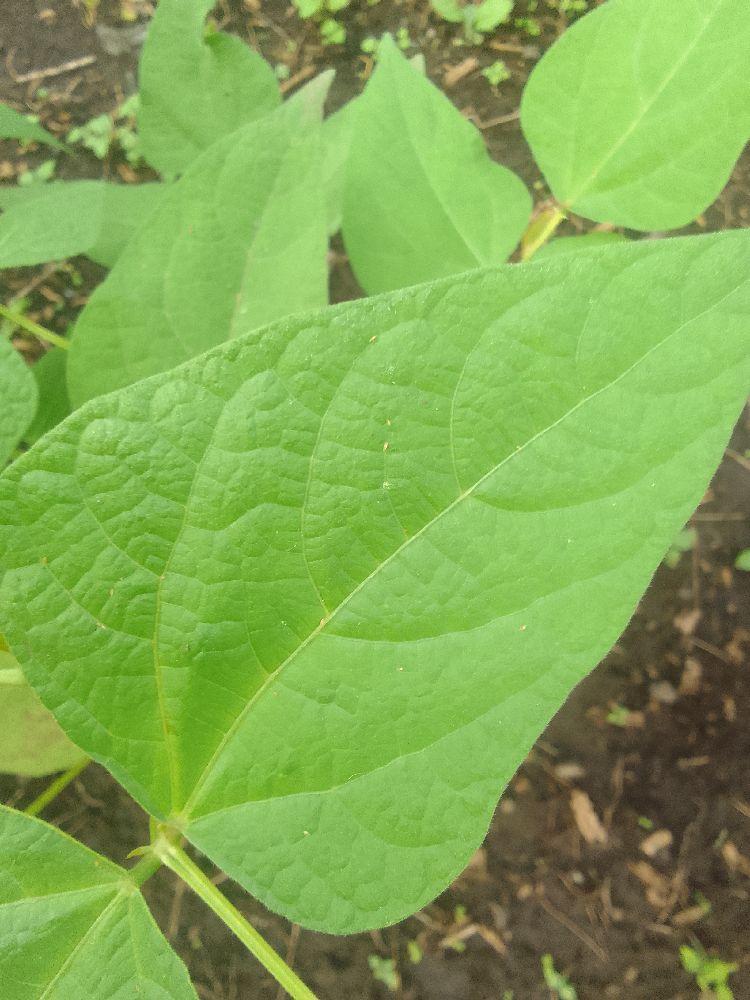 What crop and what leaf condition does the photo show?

common bean, healthy
